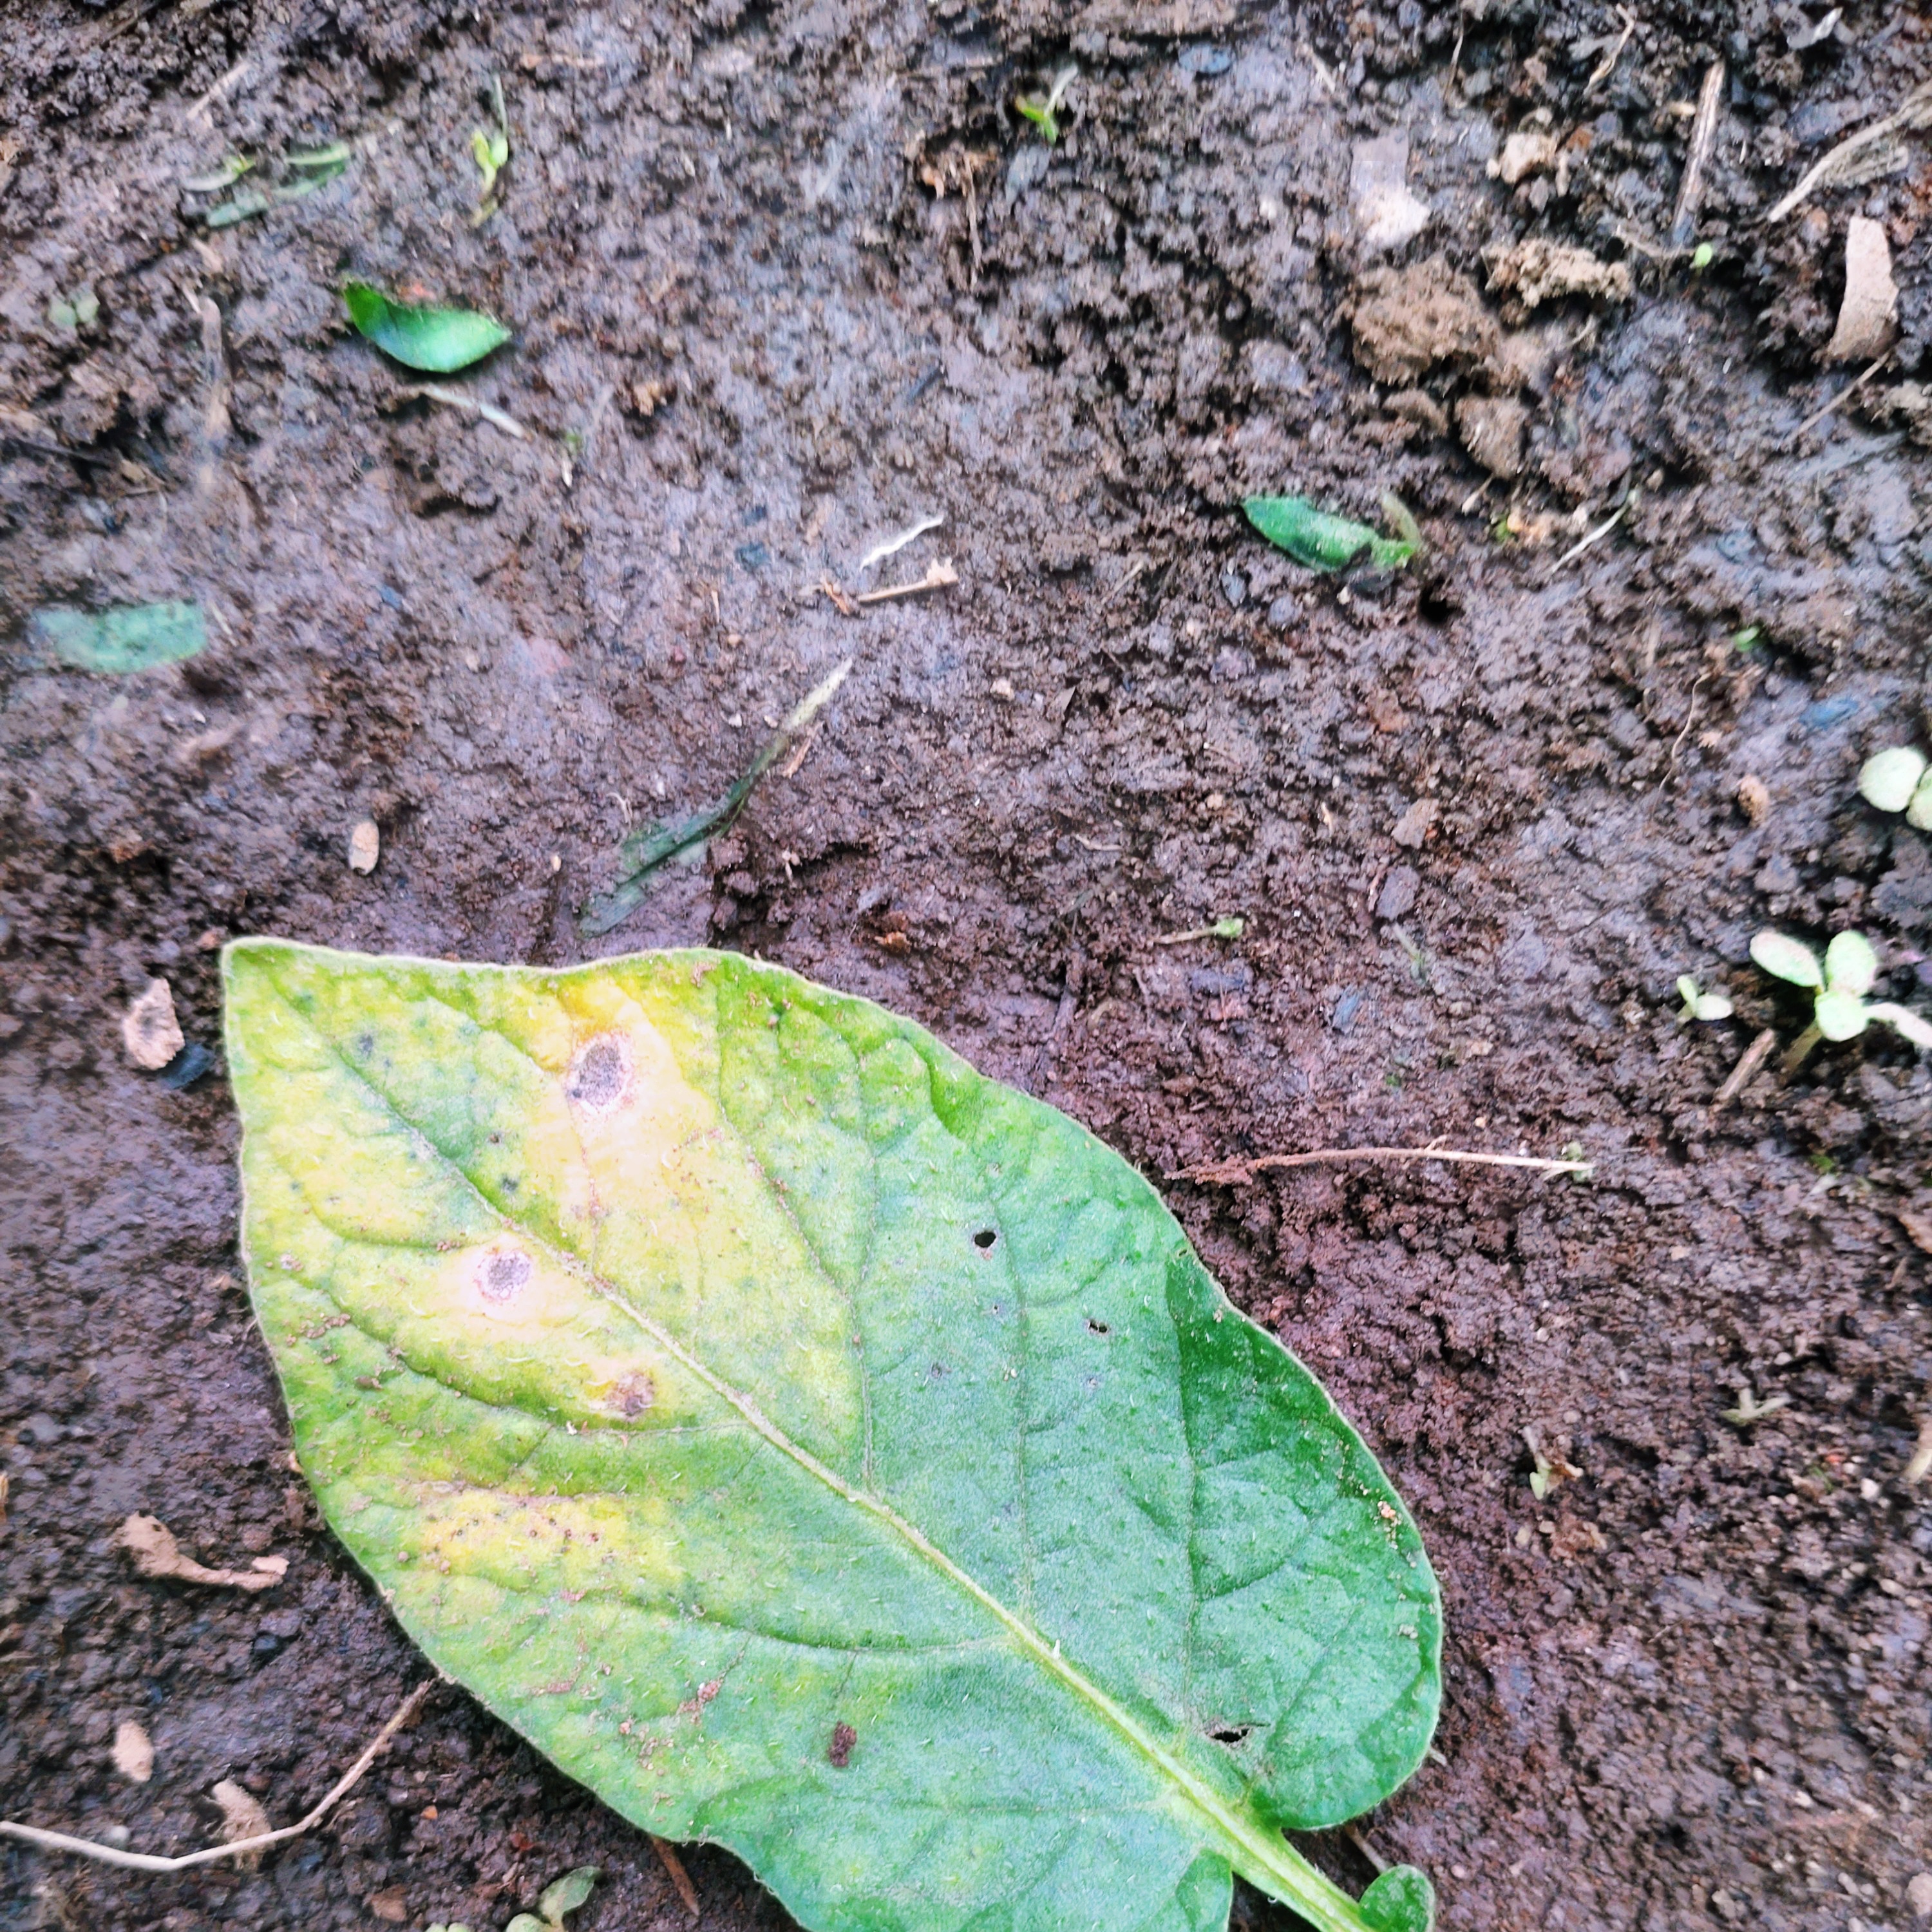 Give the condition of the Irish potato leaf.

late blight
